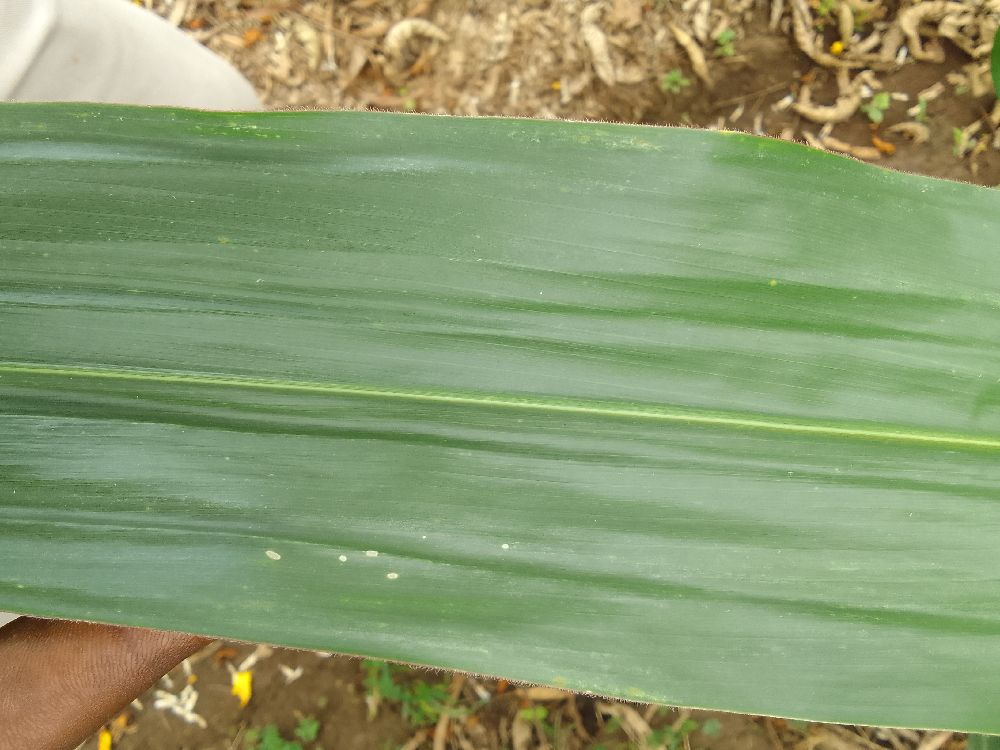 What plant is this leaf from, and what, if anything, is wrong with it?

maize, healthy
